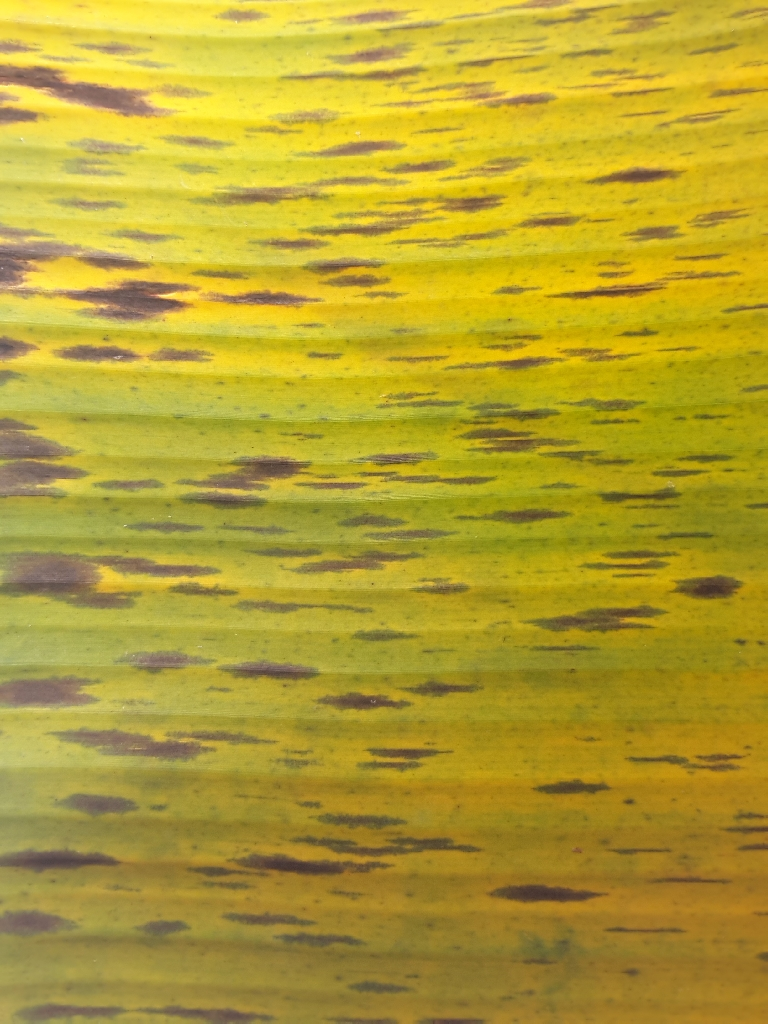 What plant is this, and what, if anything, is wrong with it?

banana, black sigatoka
